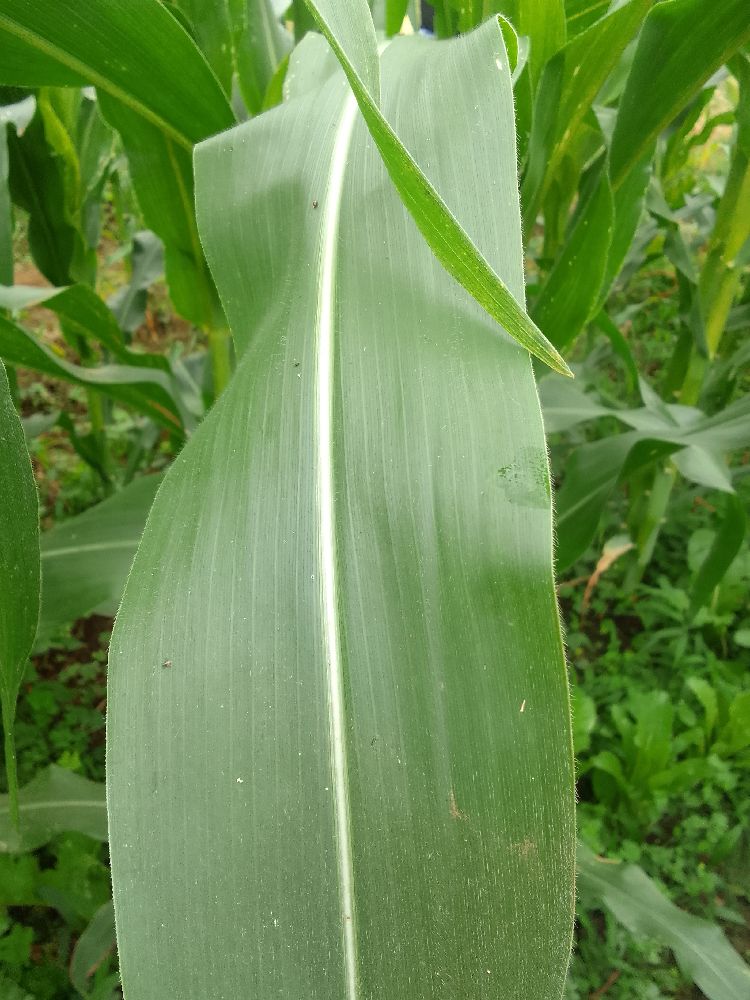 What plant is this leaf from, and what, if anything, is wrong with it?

maize, healthy
